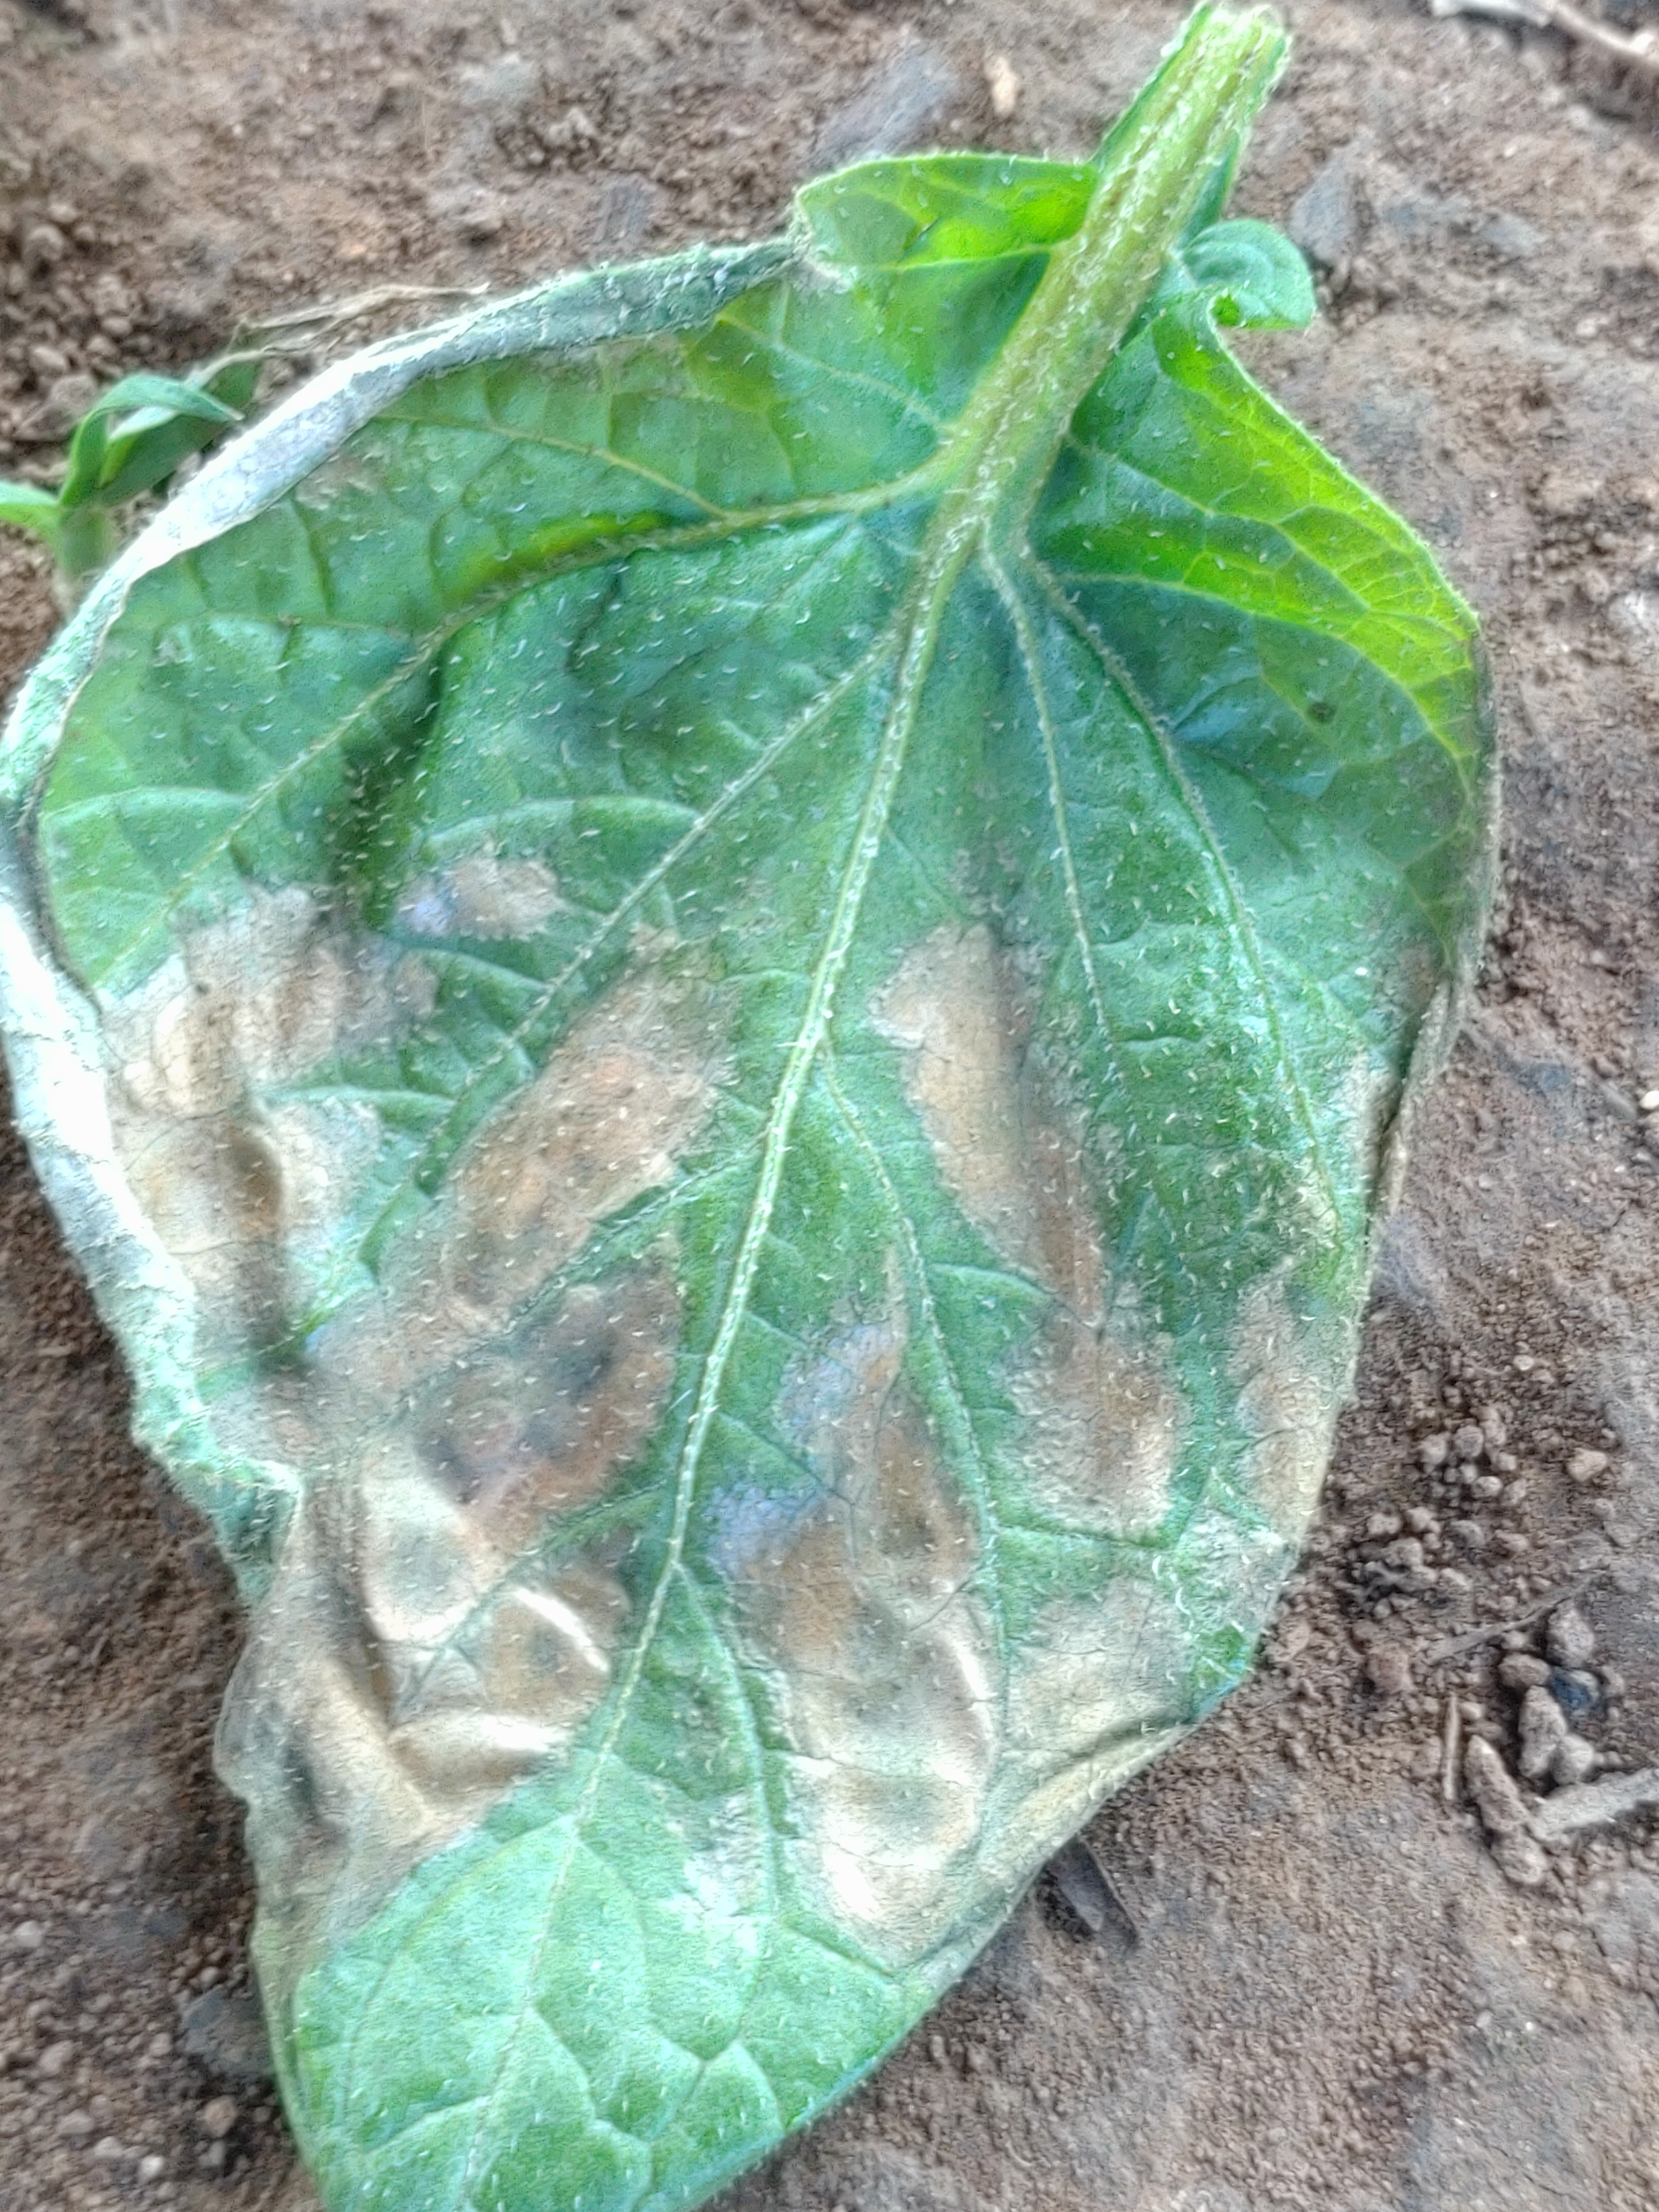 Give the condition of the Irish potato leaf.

early blight
